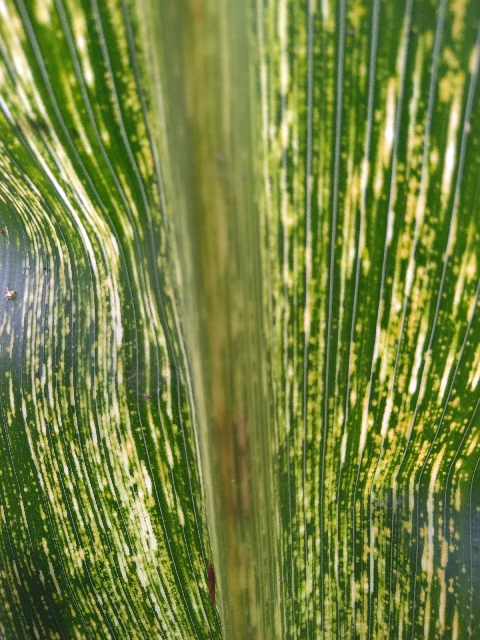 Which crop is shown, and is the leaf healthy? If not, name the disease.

maize, maize streak virus
